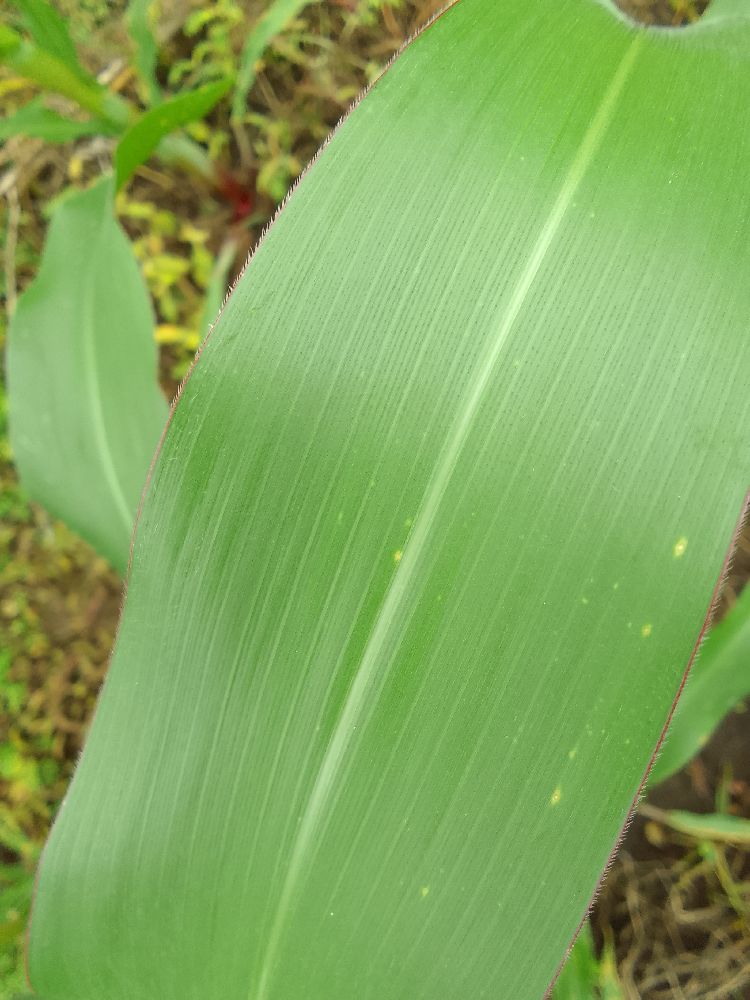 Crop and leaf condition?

maize, healthy
